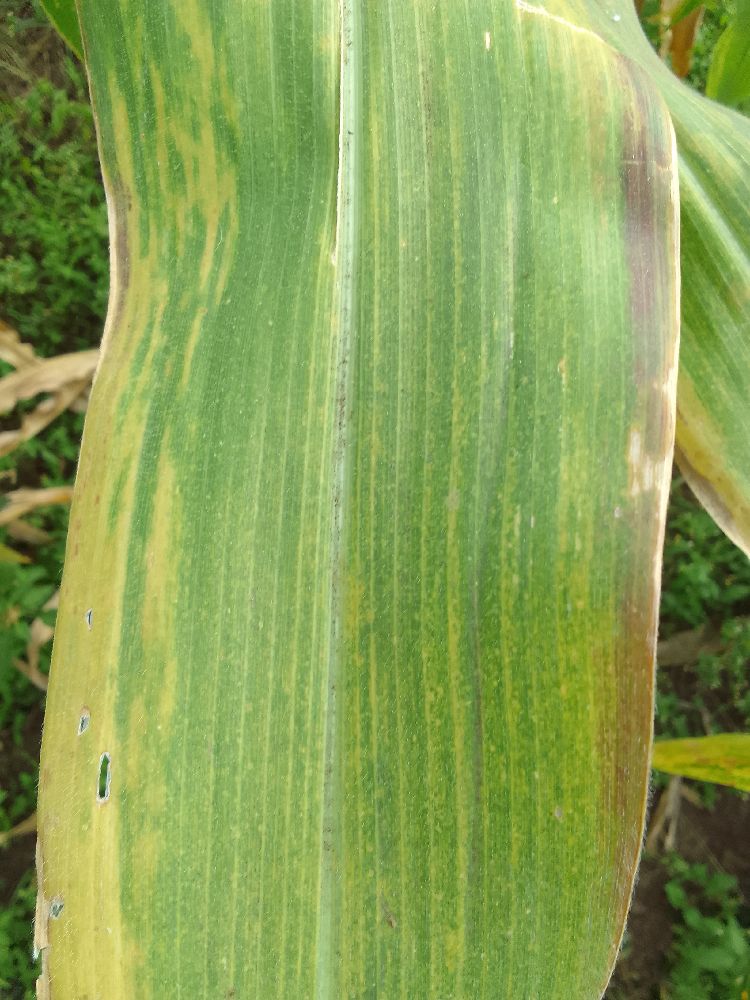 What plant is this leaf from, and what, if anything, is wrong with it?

maize, maize lethal necrosis
